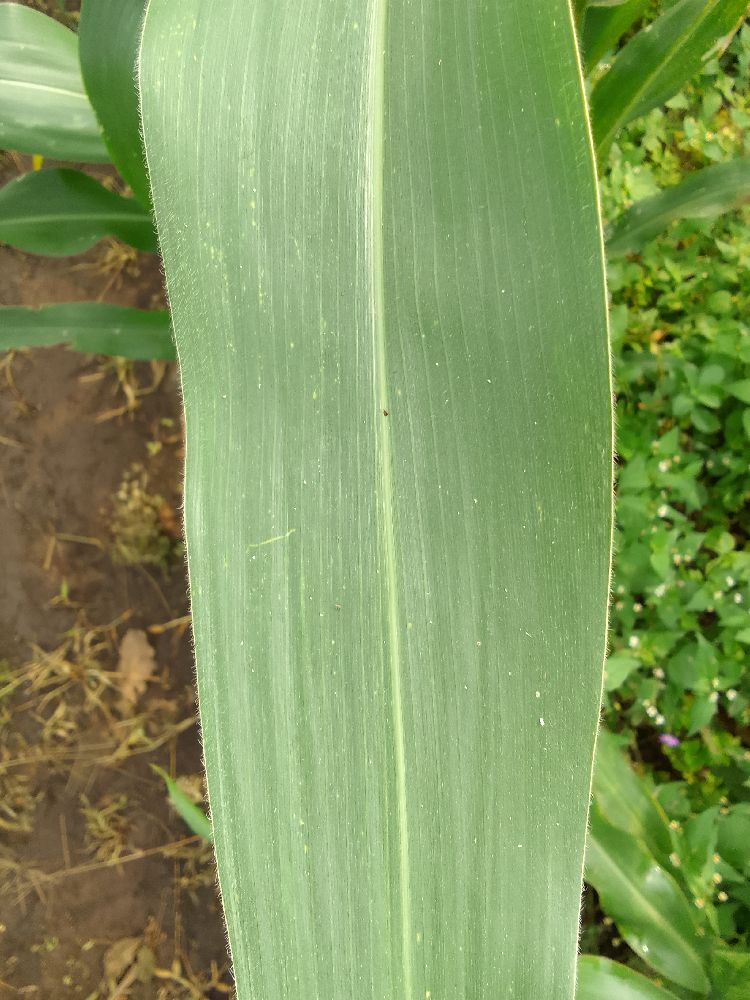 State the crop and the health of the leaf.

maize, healthy
